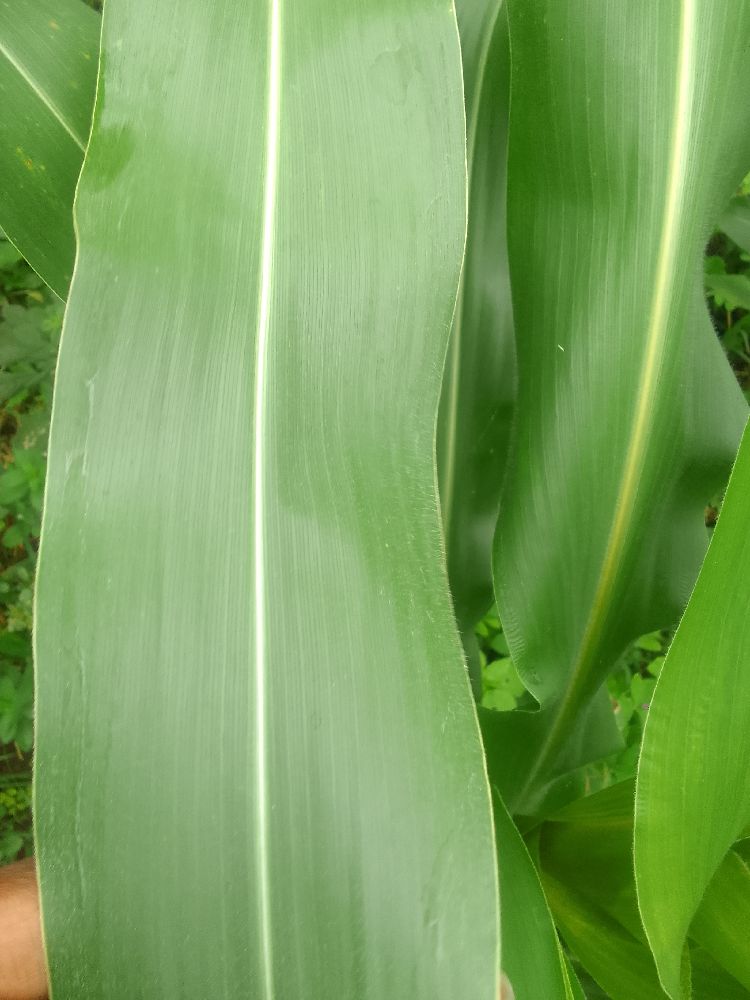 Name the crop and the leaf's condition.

maize, healthy
